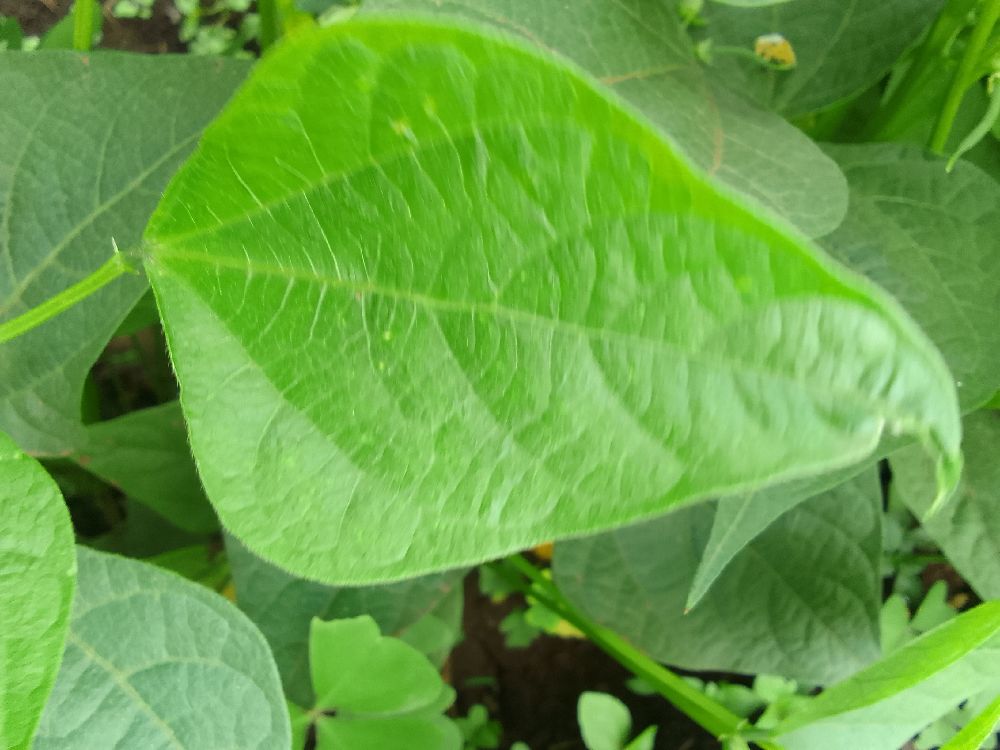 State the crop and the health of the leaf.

common bean, healthy
